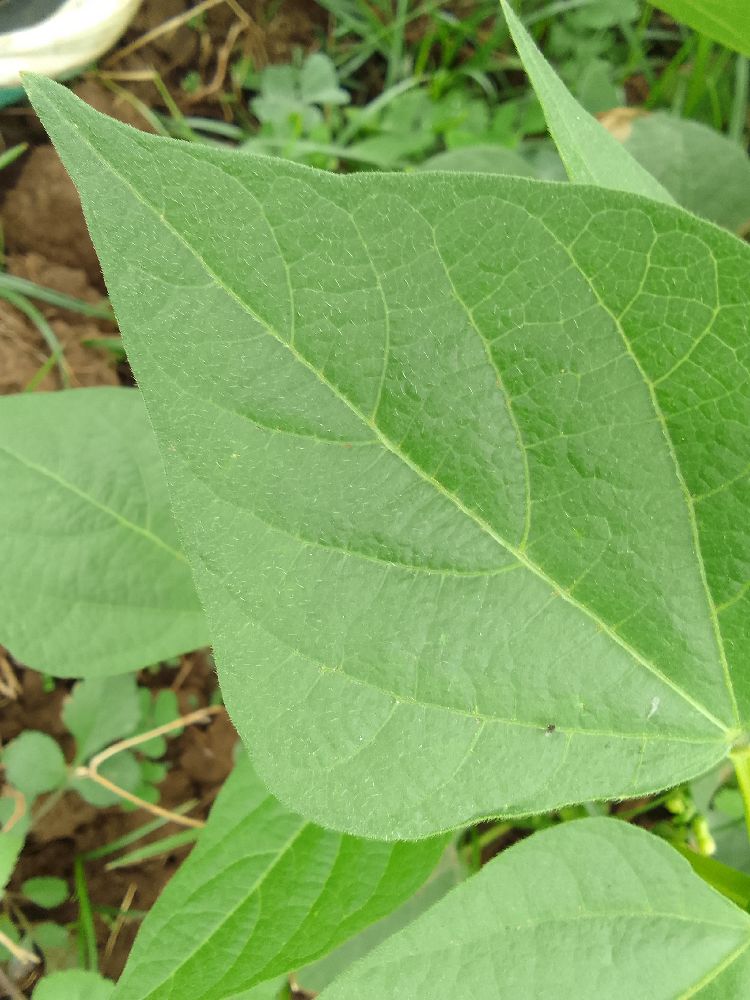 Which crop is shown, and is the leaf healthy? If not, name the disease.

common bean, healthy
